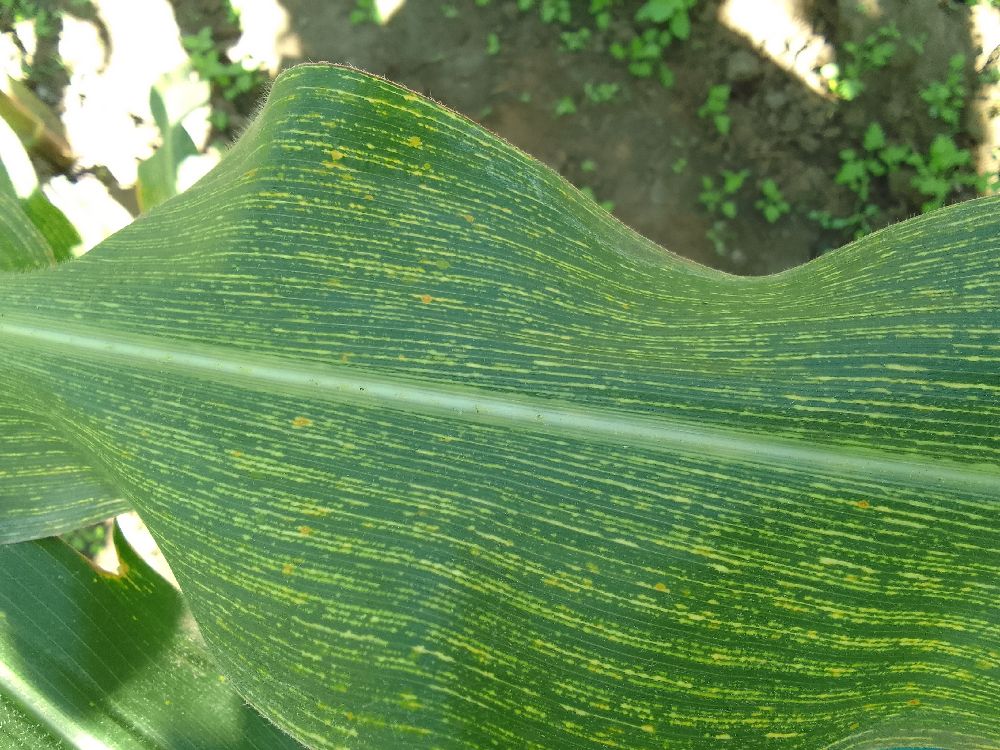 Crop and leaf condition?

maize, maize streak virus
